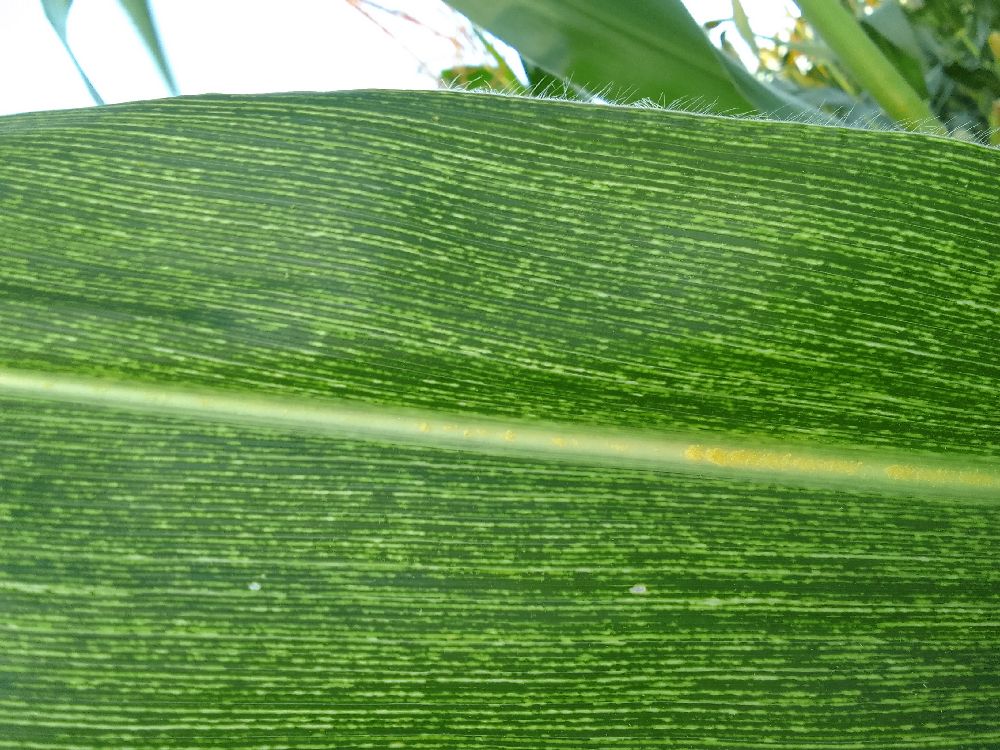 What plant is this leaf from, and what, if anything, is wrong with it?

maize, maize streak virus
